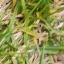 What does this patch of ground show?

grass
